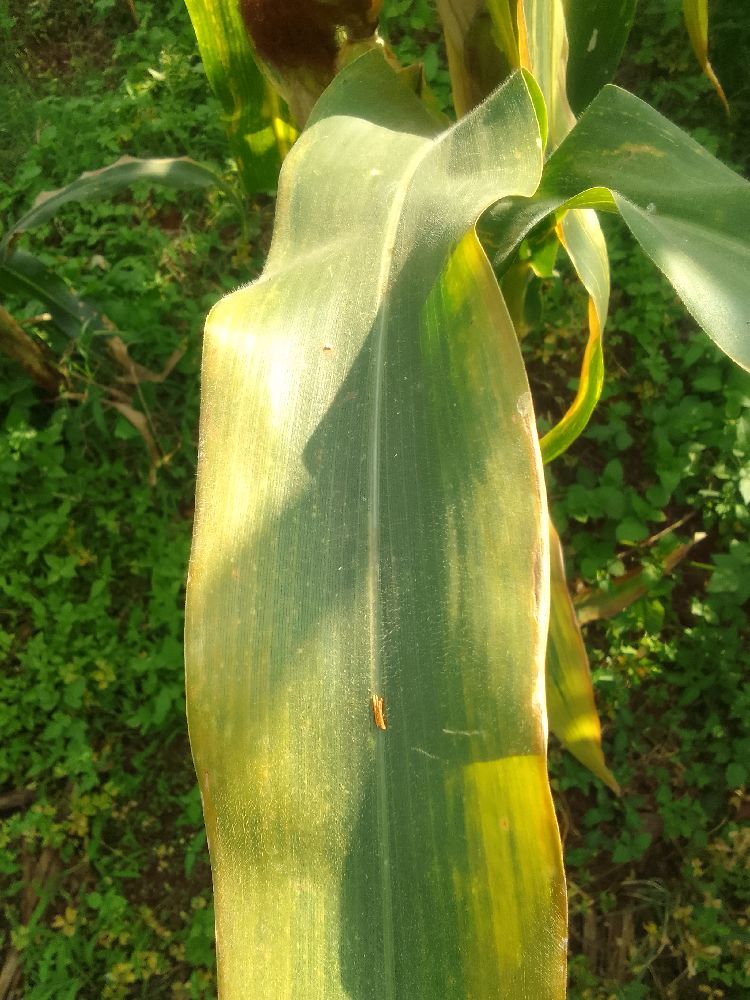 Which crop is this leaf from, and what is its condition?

maize, maize lethal necrosis
